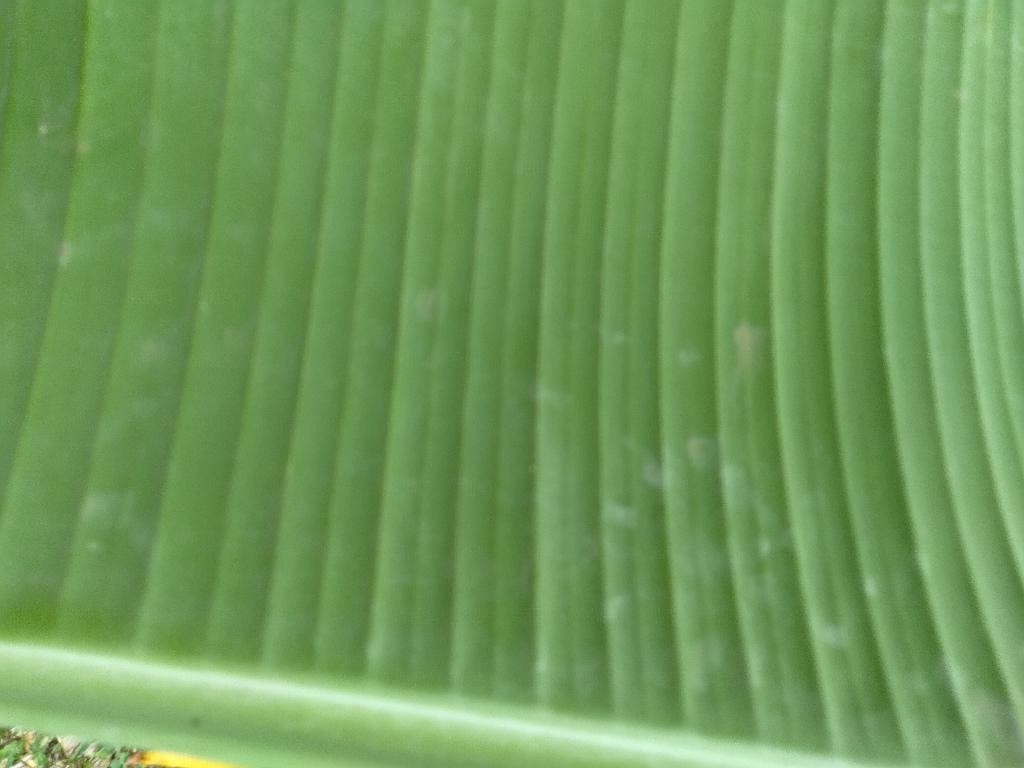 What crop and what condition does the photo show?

banana, healthy
